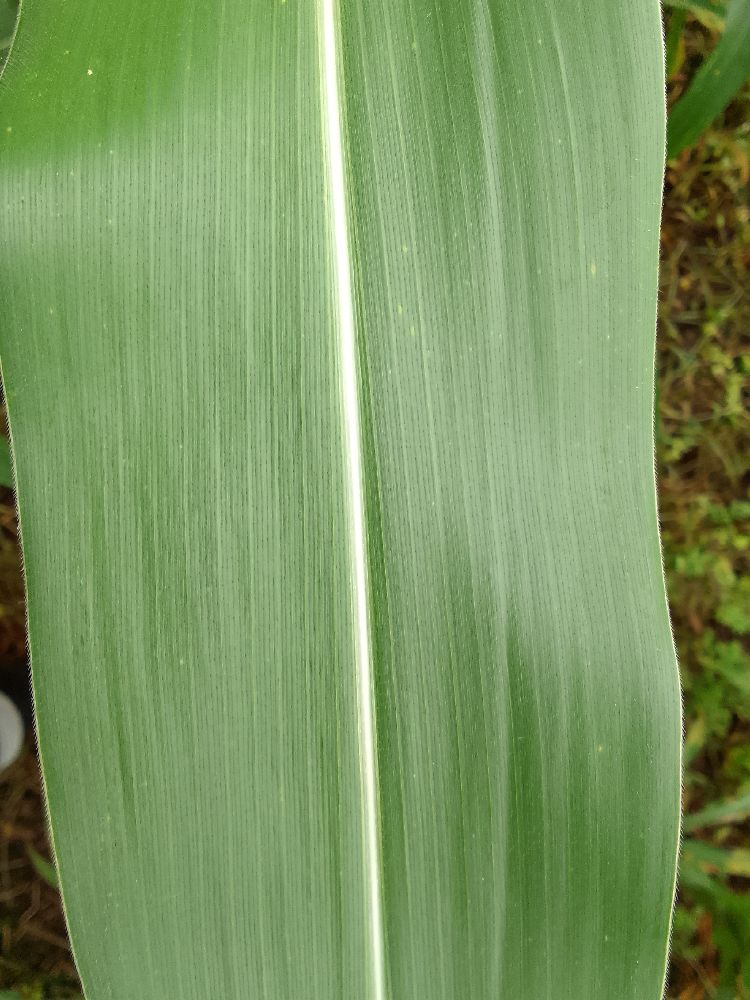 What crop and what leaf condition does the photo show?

maize, healthy
